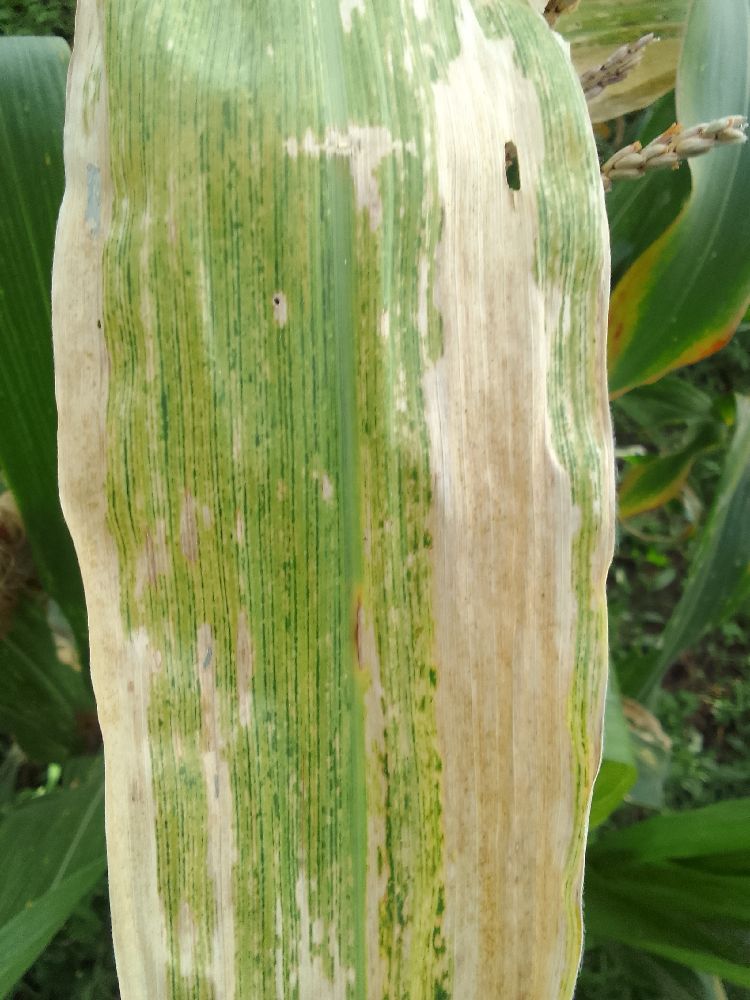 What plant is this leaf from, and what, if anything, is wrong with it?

maize, maize lethal necrosis
